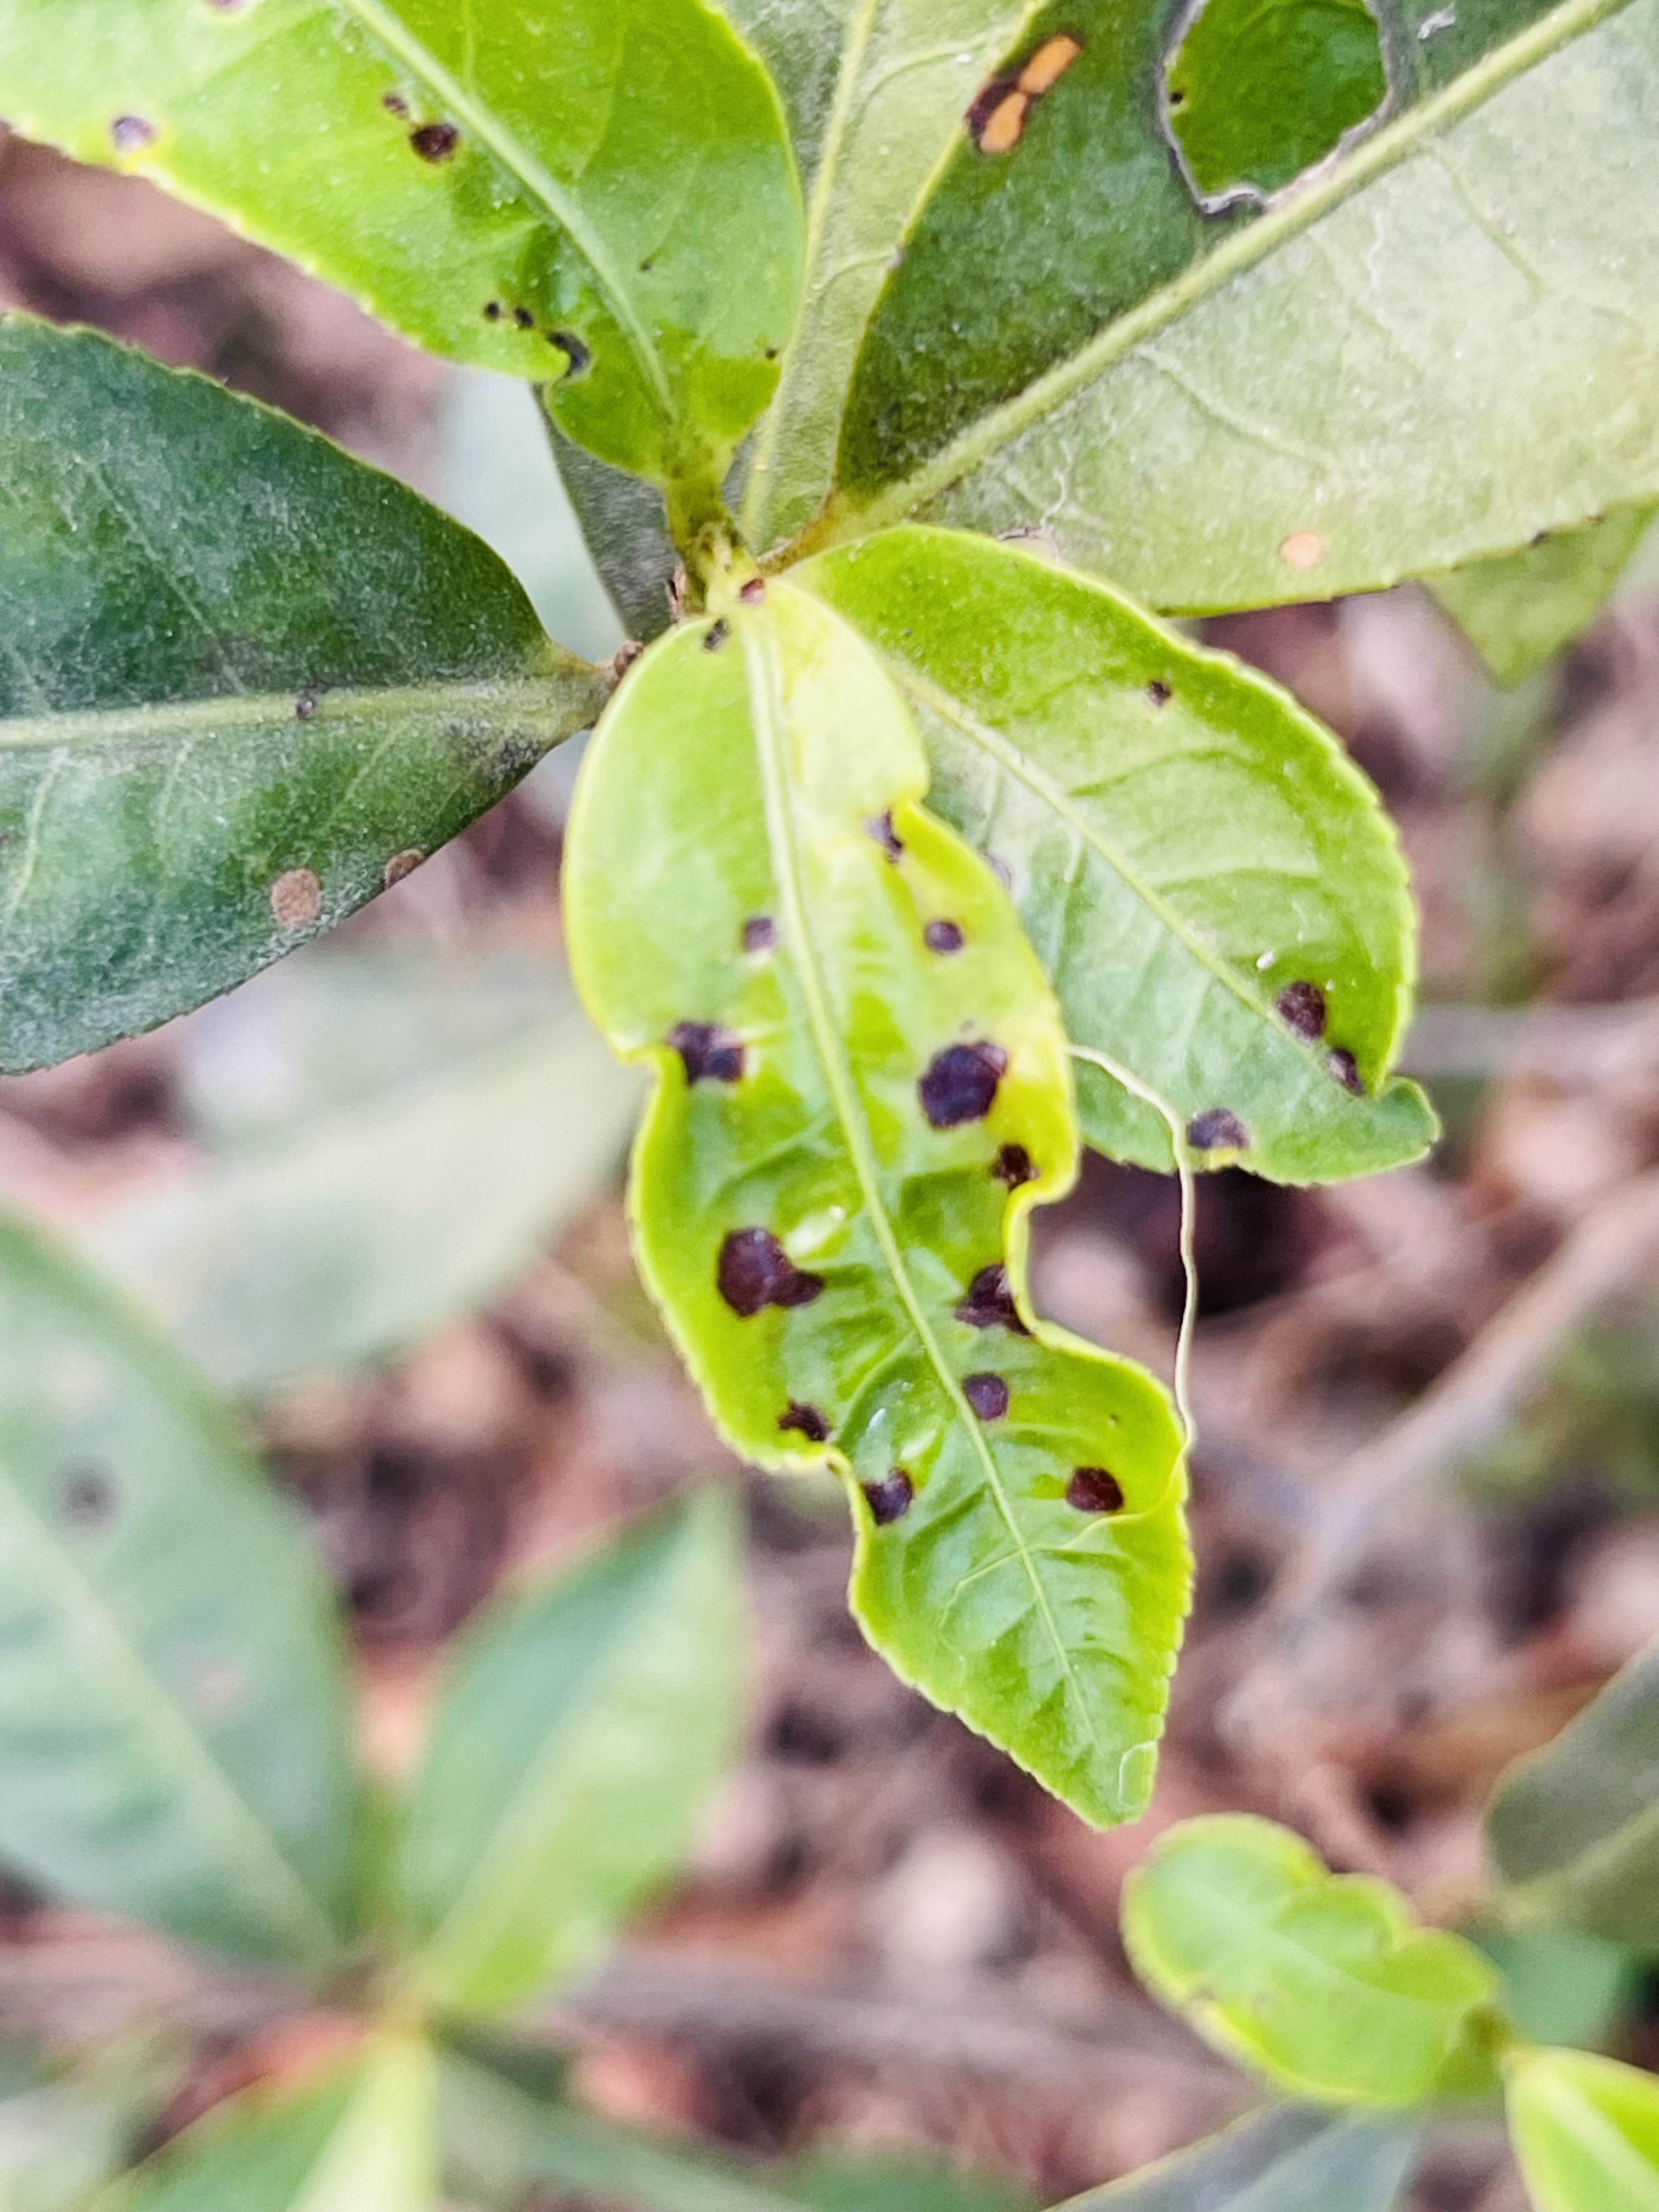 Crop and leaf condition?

tea, helopeltis
